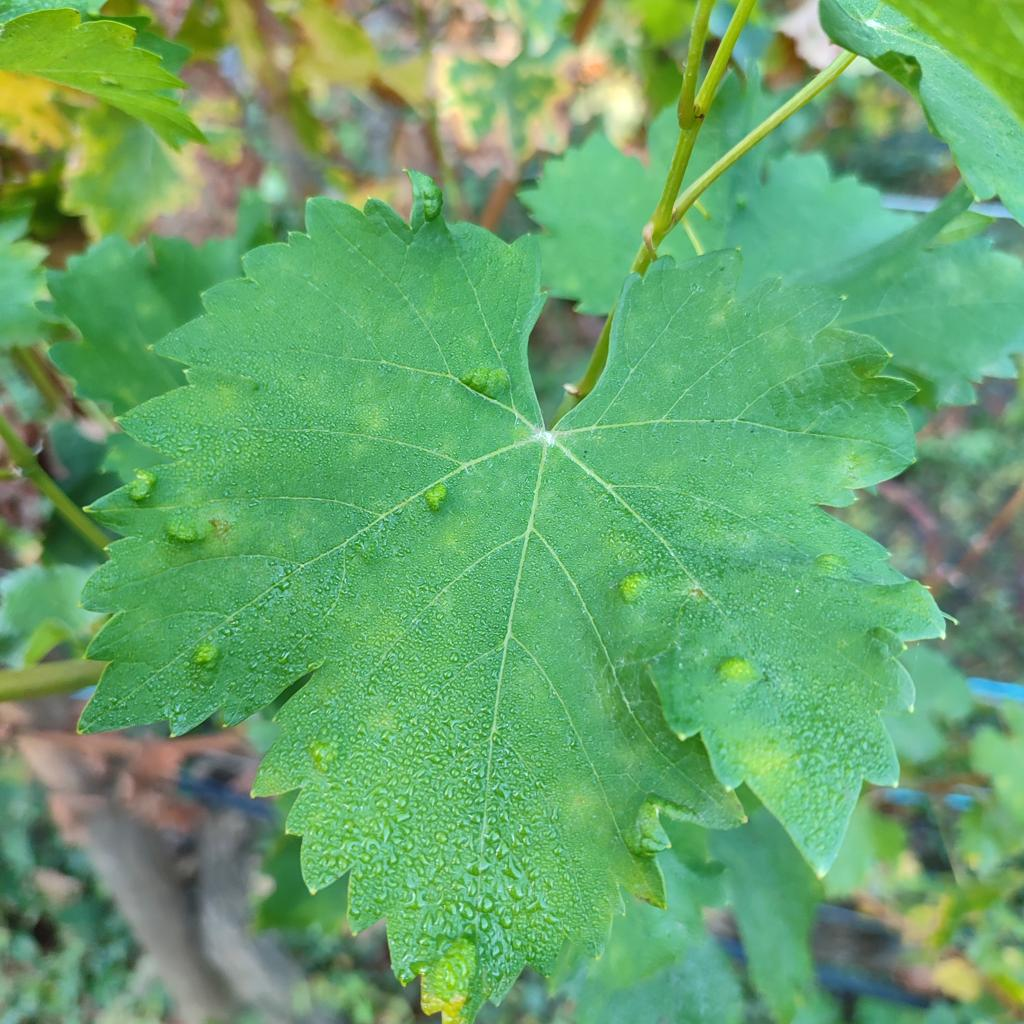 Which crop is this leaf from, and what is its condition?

grapevine, erineum mite
